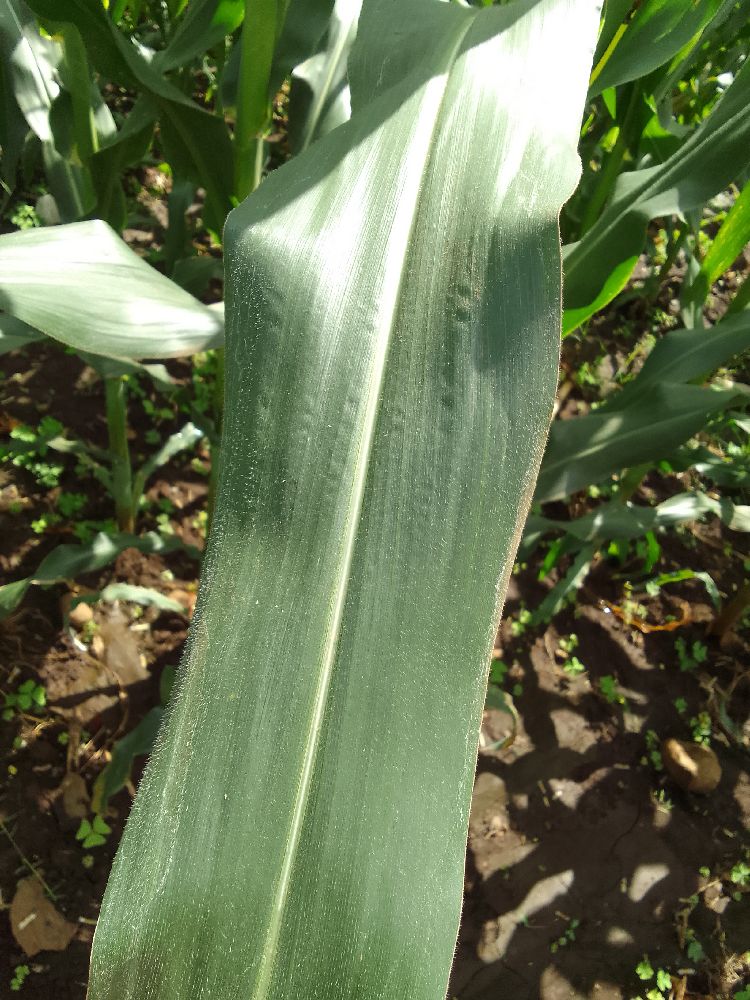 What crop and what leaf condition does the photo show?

maize, healthy
